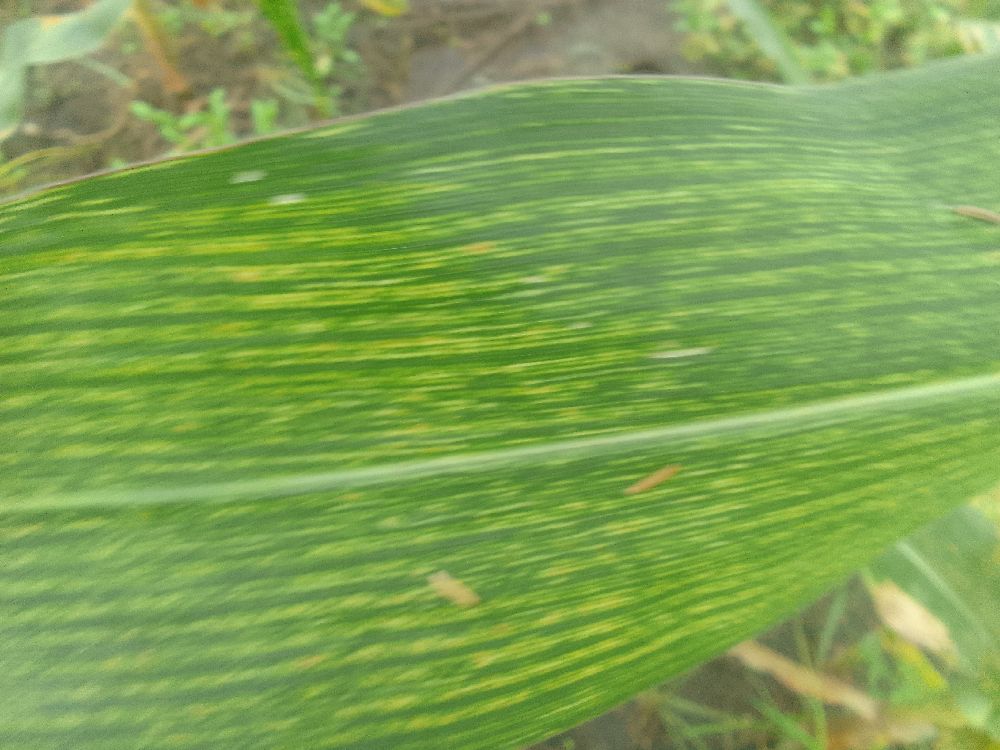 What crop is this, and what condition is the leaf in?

maize, maize streak virus
